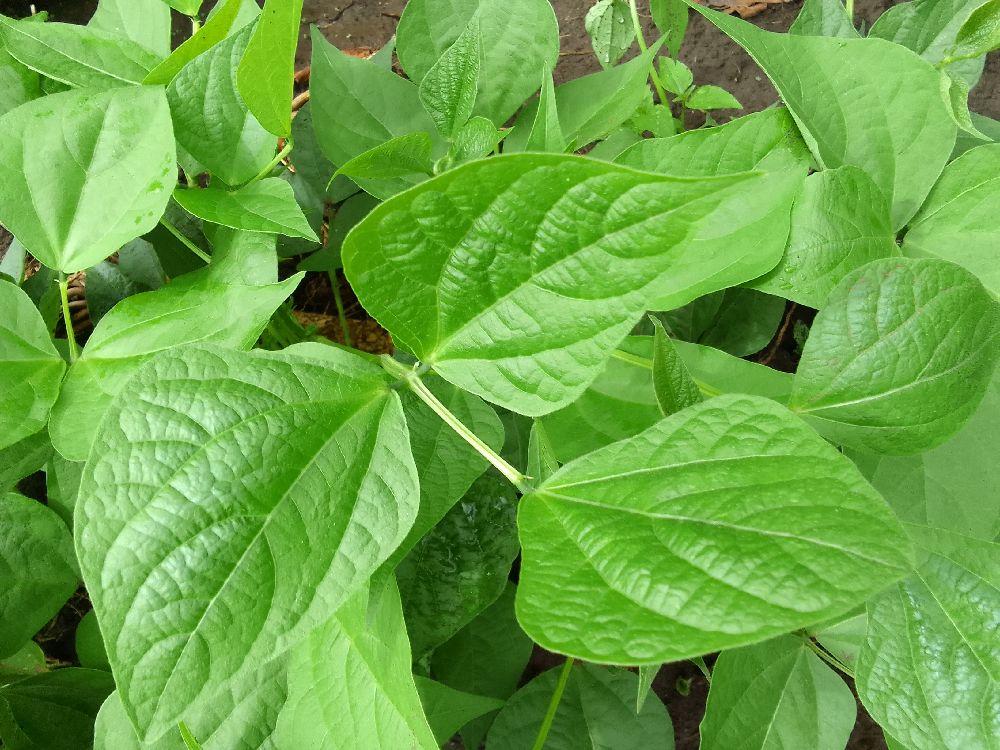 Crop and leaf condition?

common bean, healthy
